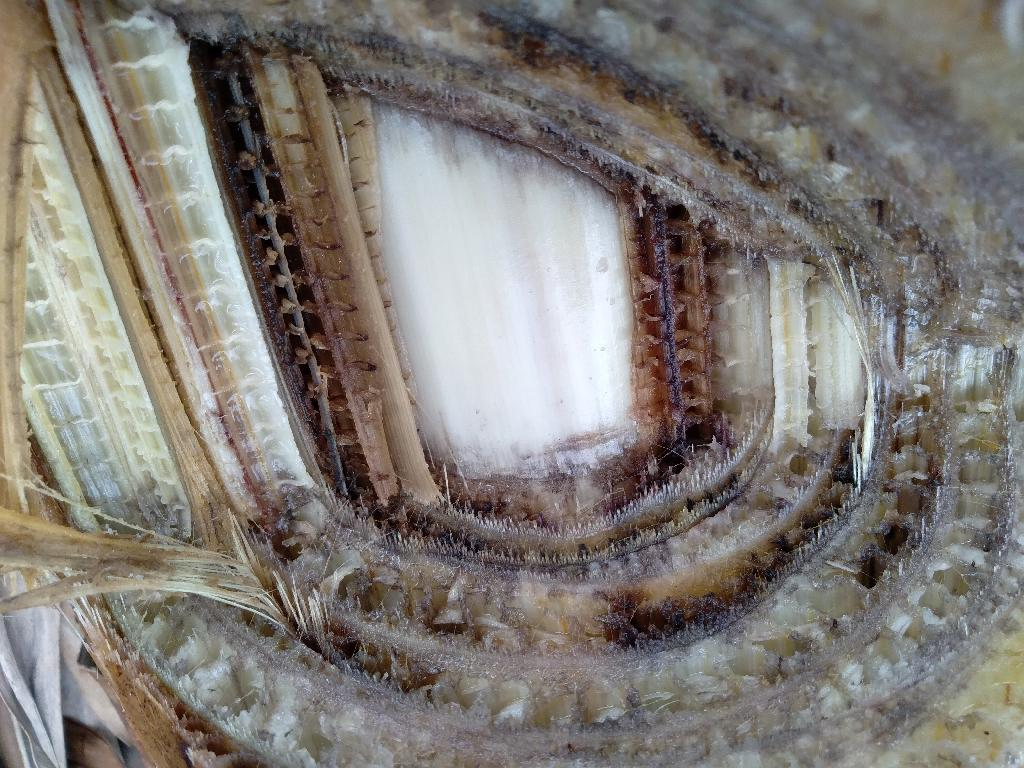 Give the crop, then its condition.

banana, fusarium wilt race 1
